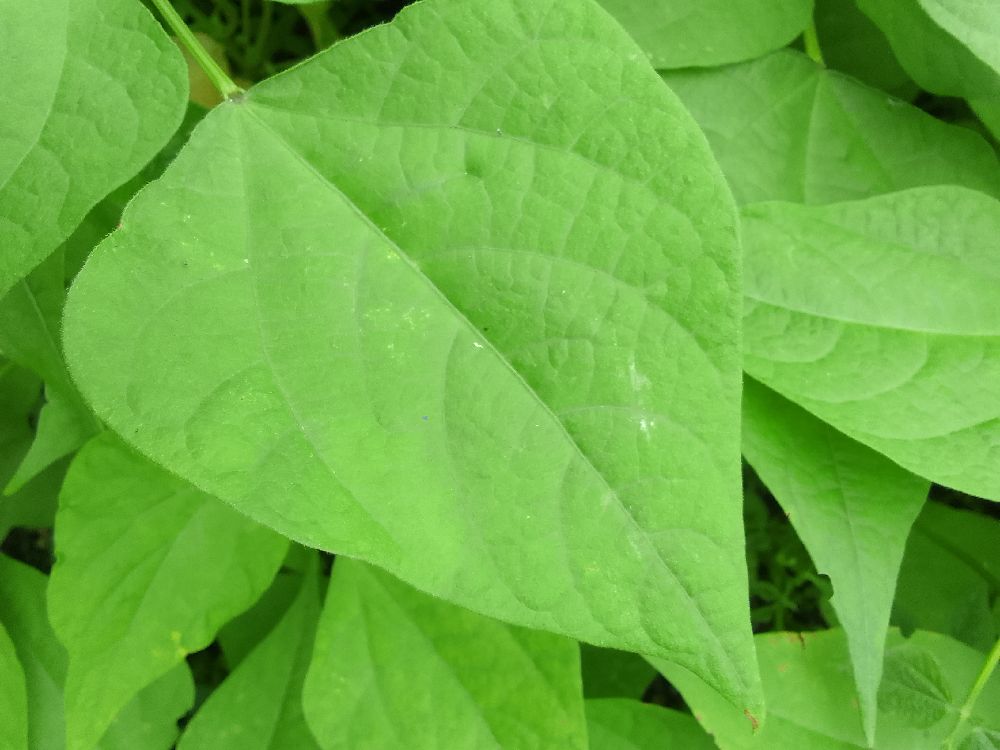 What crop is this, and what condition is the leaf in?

common bean, healthy
